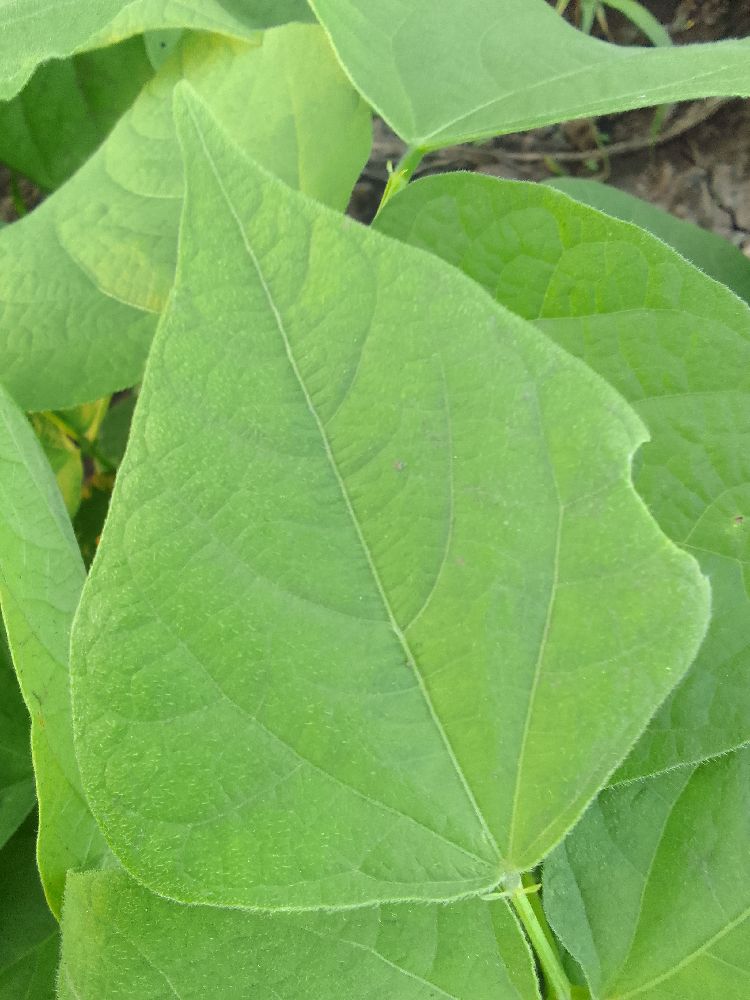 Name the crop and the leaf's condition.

common bean, healthy
